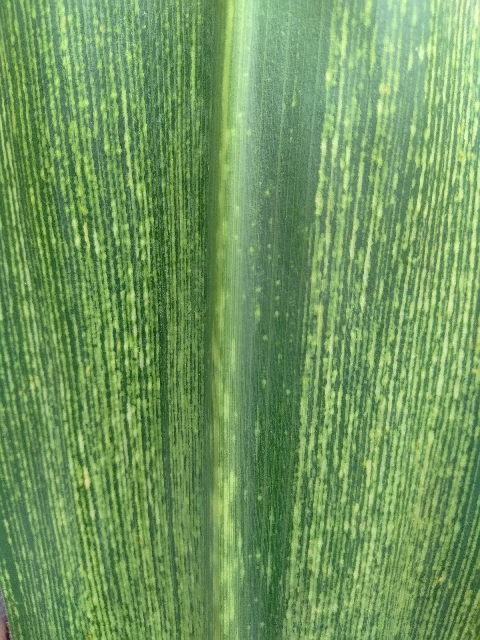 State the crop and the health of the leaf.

maize, maize streak virus
